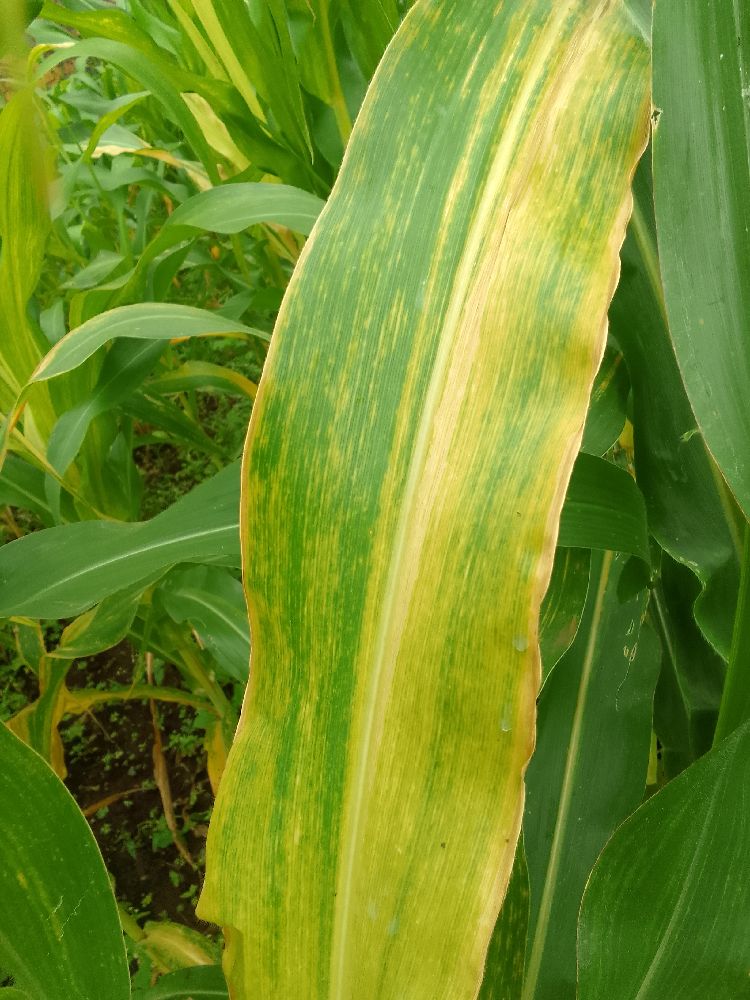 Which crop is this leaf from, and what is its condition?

maize, maize lethal necrosis
